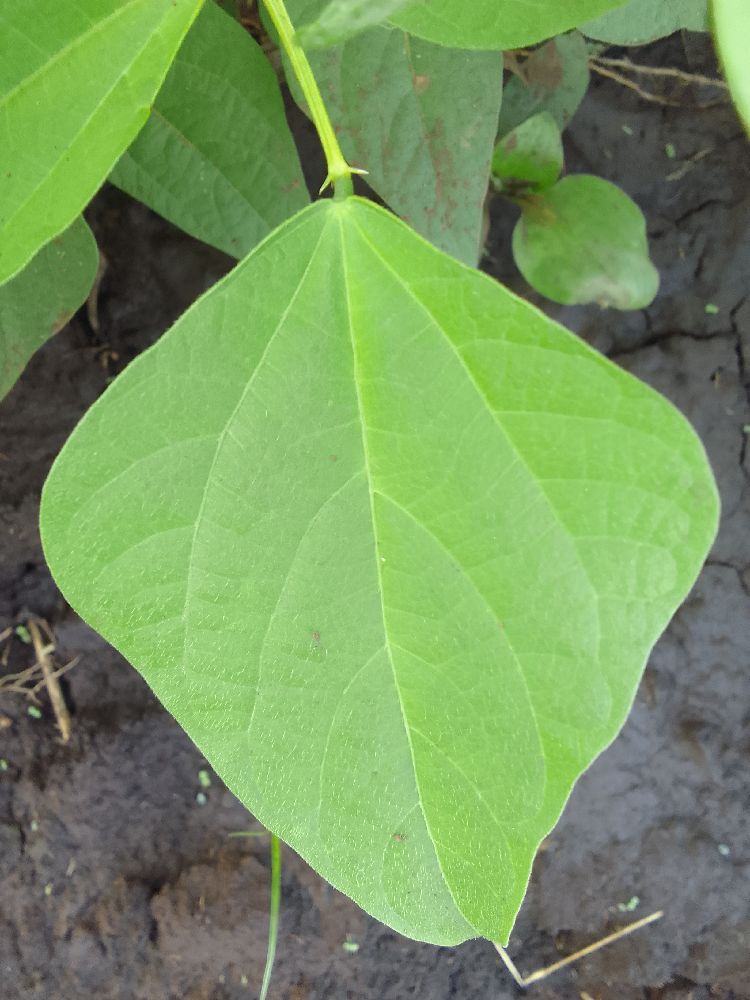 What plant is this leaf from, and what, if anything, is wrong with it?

common bean, healthy
